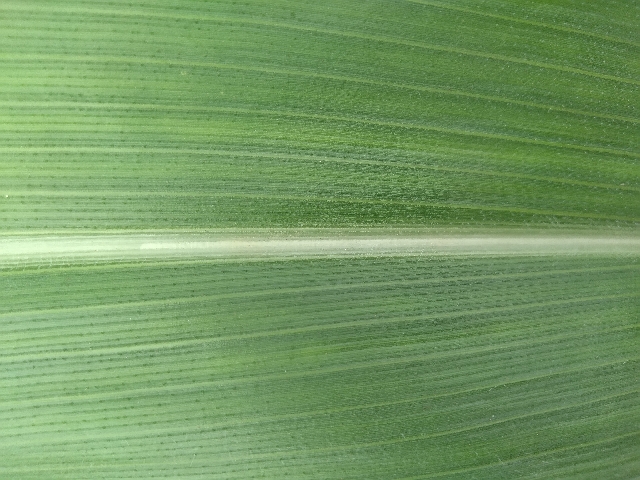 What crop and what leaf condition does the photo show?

maize, healthy
